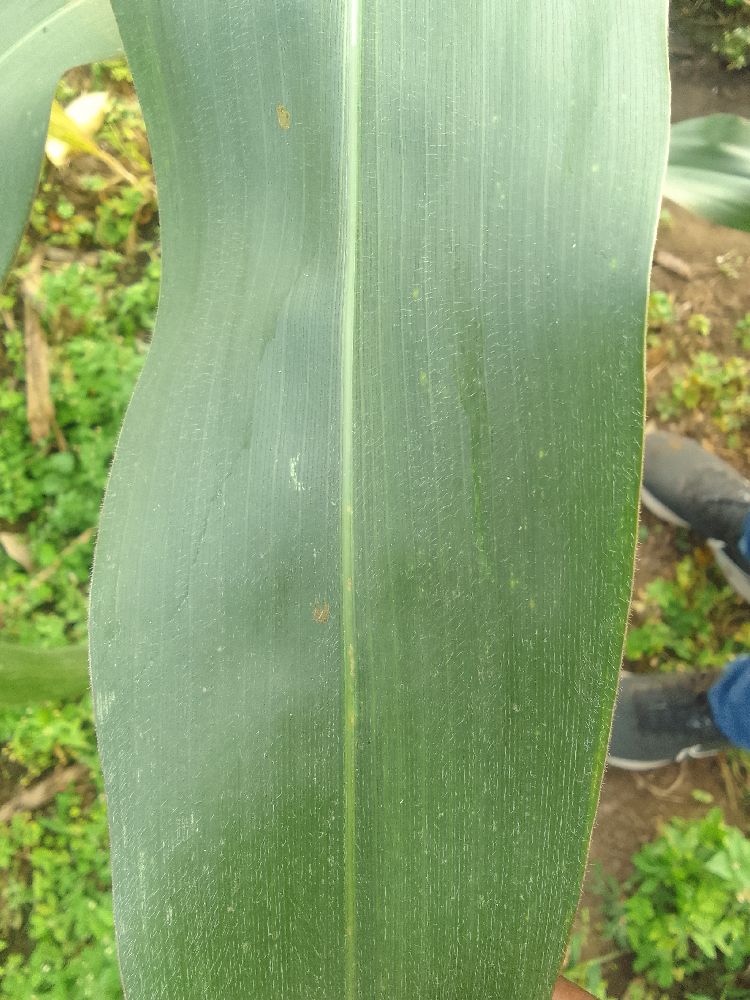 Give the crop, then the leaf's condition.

maize, healthy
